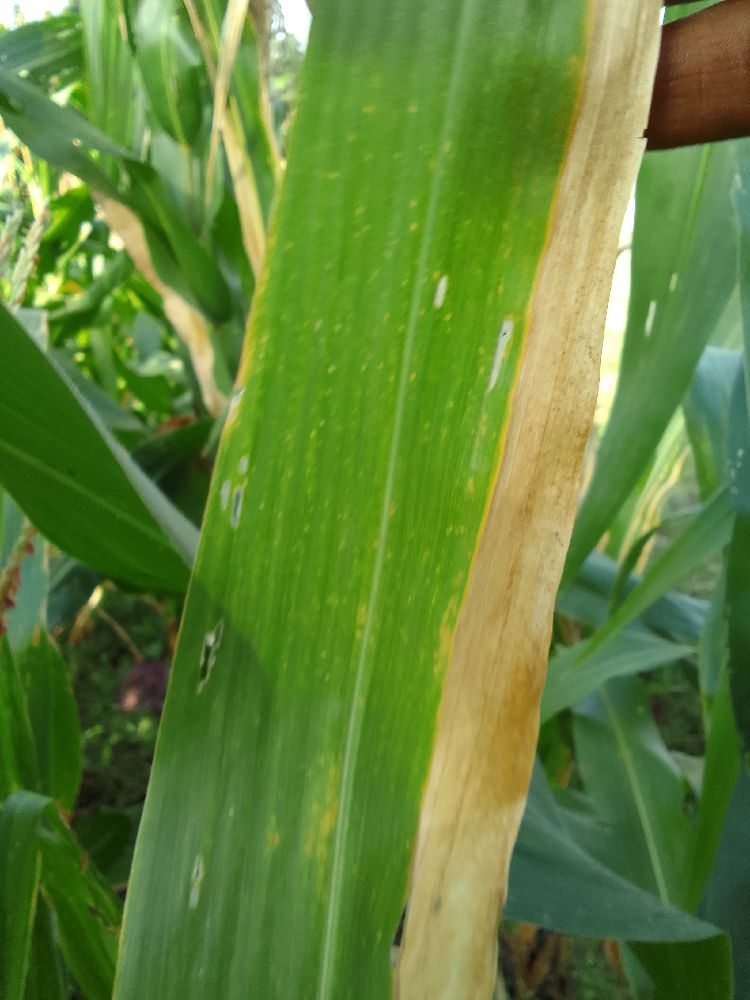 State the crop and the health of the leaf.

maize, maize lethal necrosis
